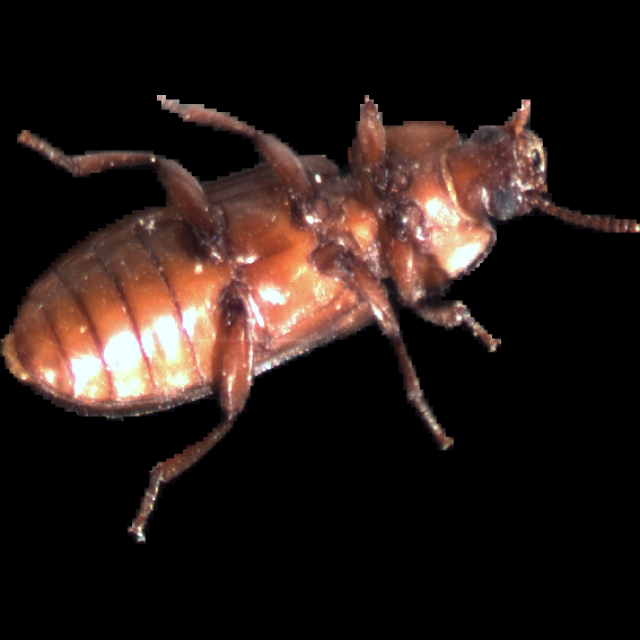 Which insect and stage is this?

mealworm beetle
